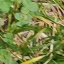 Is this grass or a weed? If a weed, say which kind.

unstructured weed
